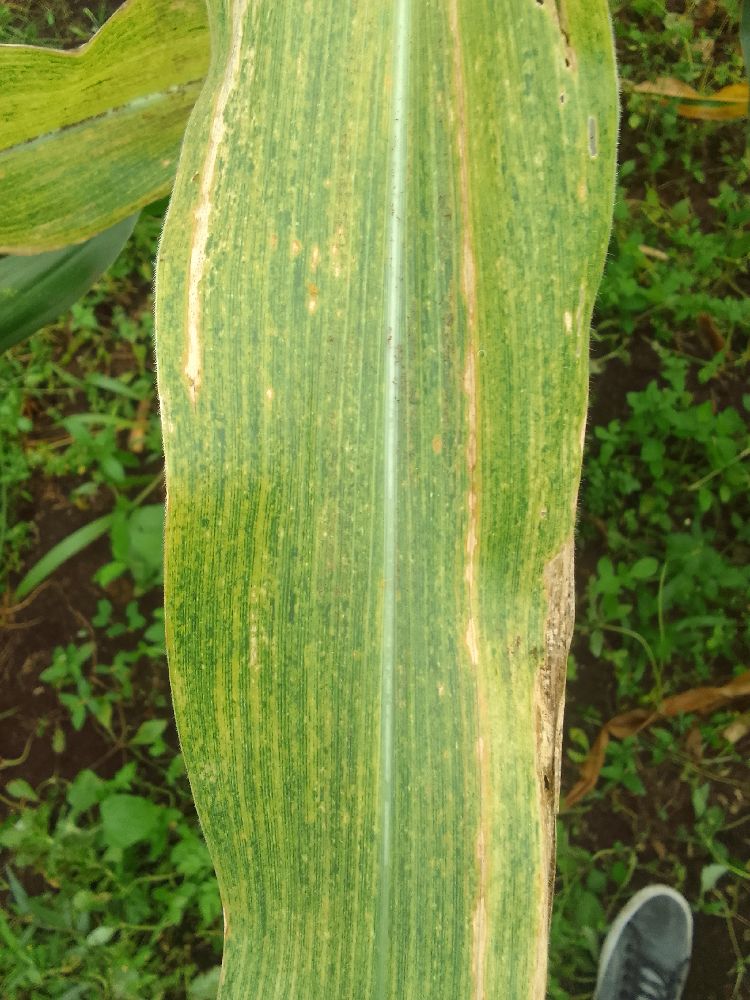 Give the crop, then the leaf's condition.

maize, maize lethal necrosis
